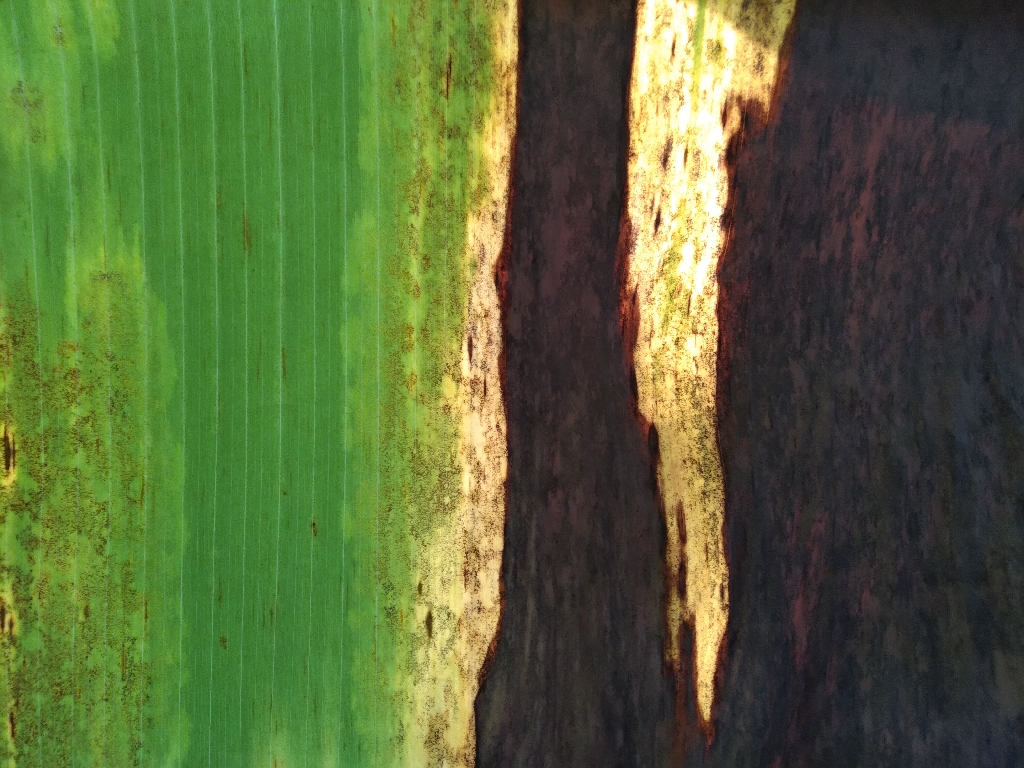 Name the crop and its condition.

banana, black sigatoka
